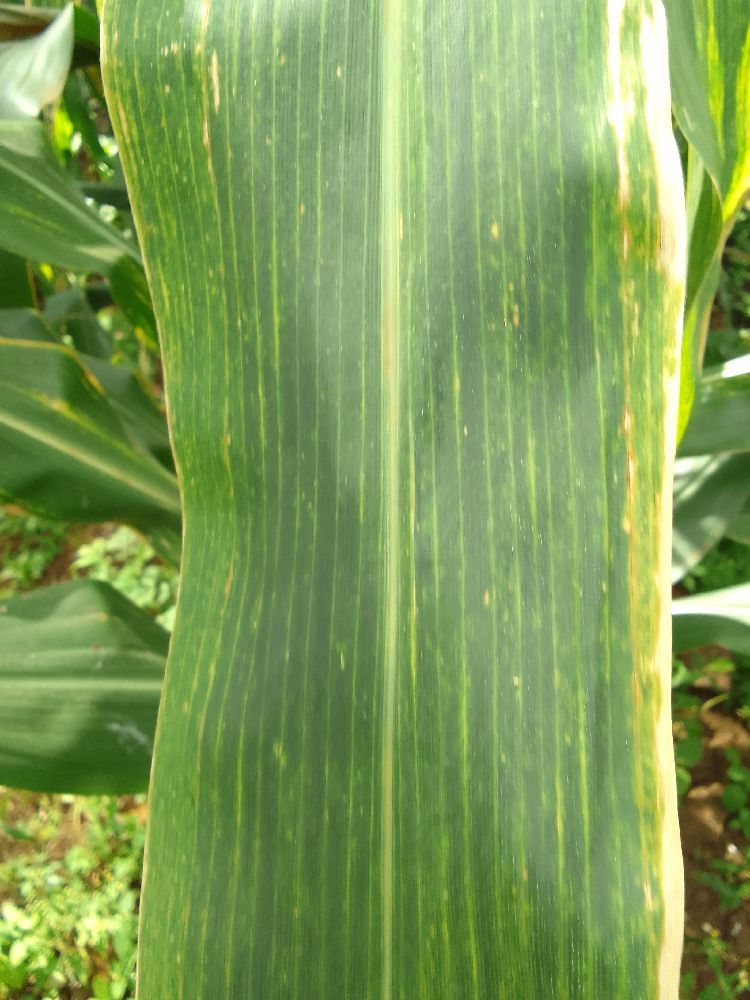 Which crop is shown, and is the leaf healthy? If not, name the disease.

maize, maize lethal necrosis
